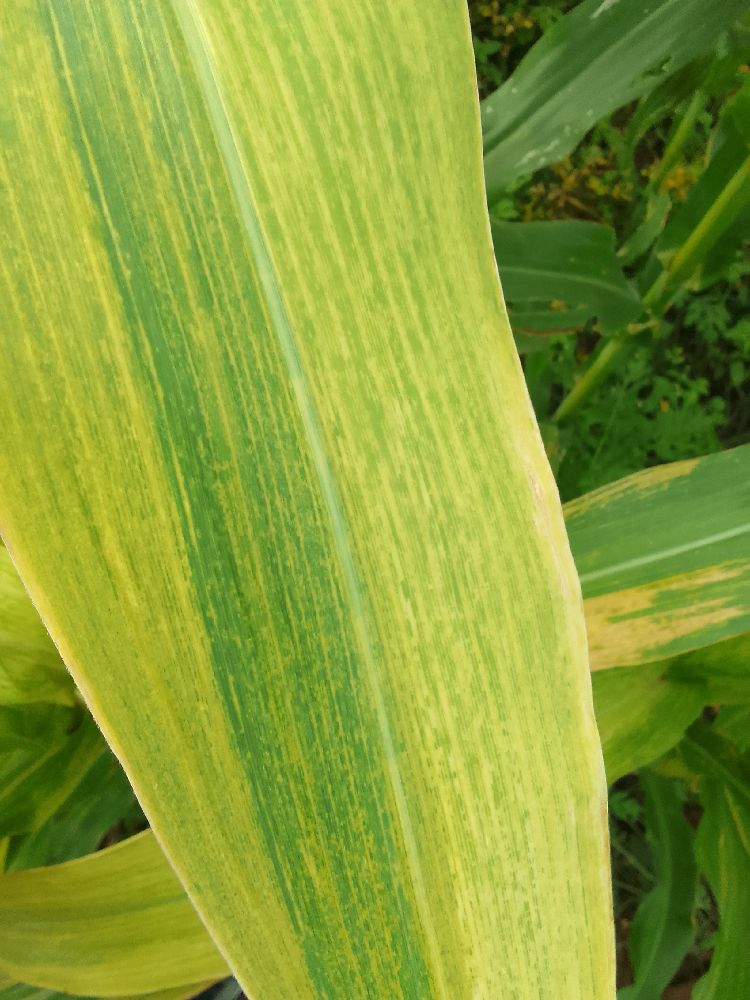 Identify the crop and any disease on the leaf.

maize, maize lethal necrosis
